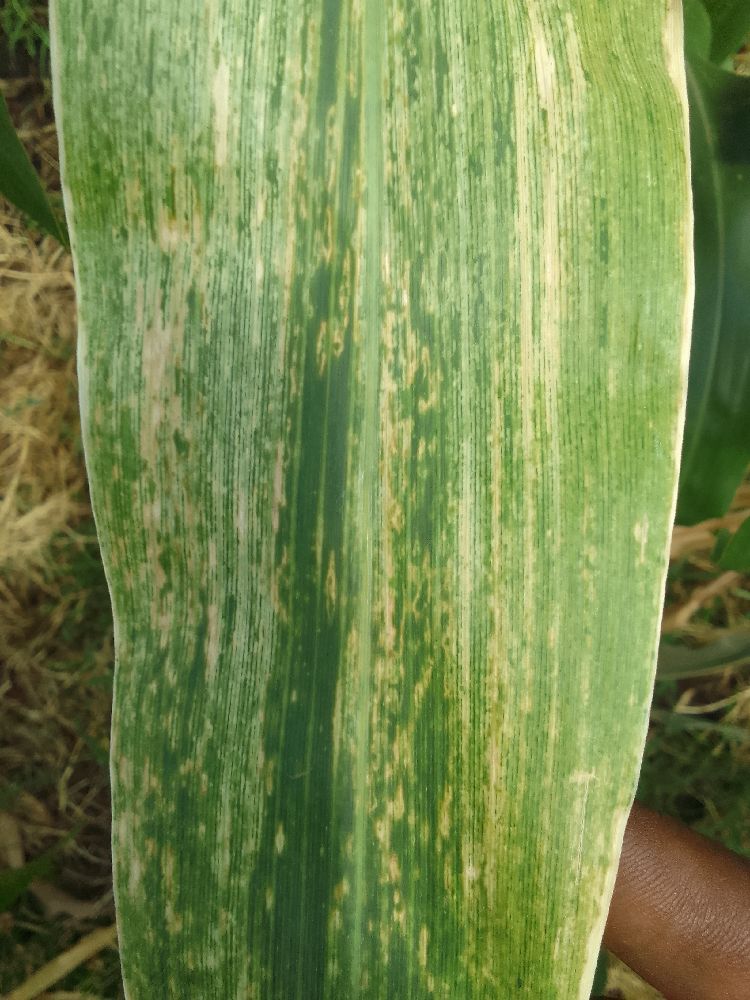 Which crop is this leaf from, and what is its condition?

maize, maize lethal necrosis
